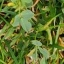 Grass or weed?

unstructured weed
